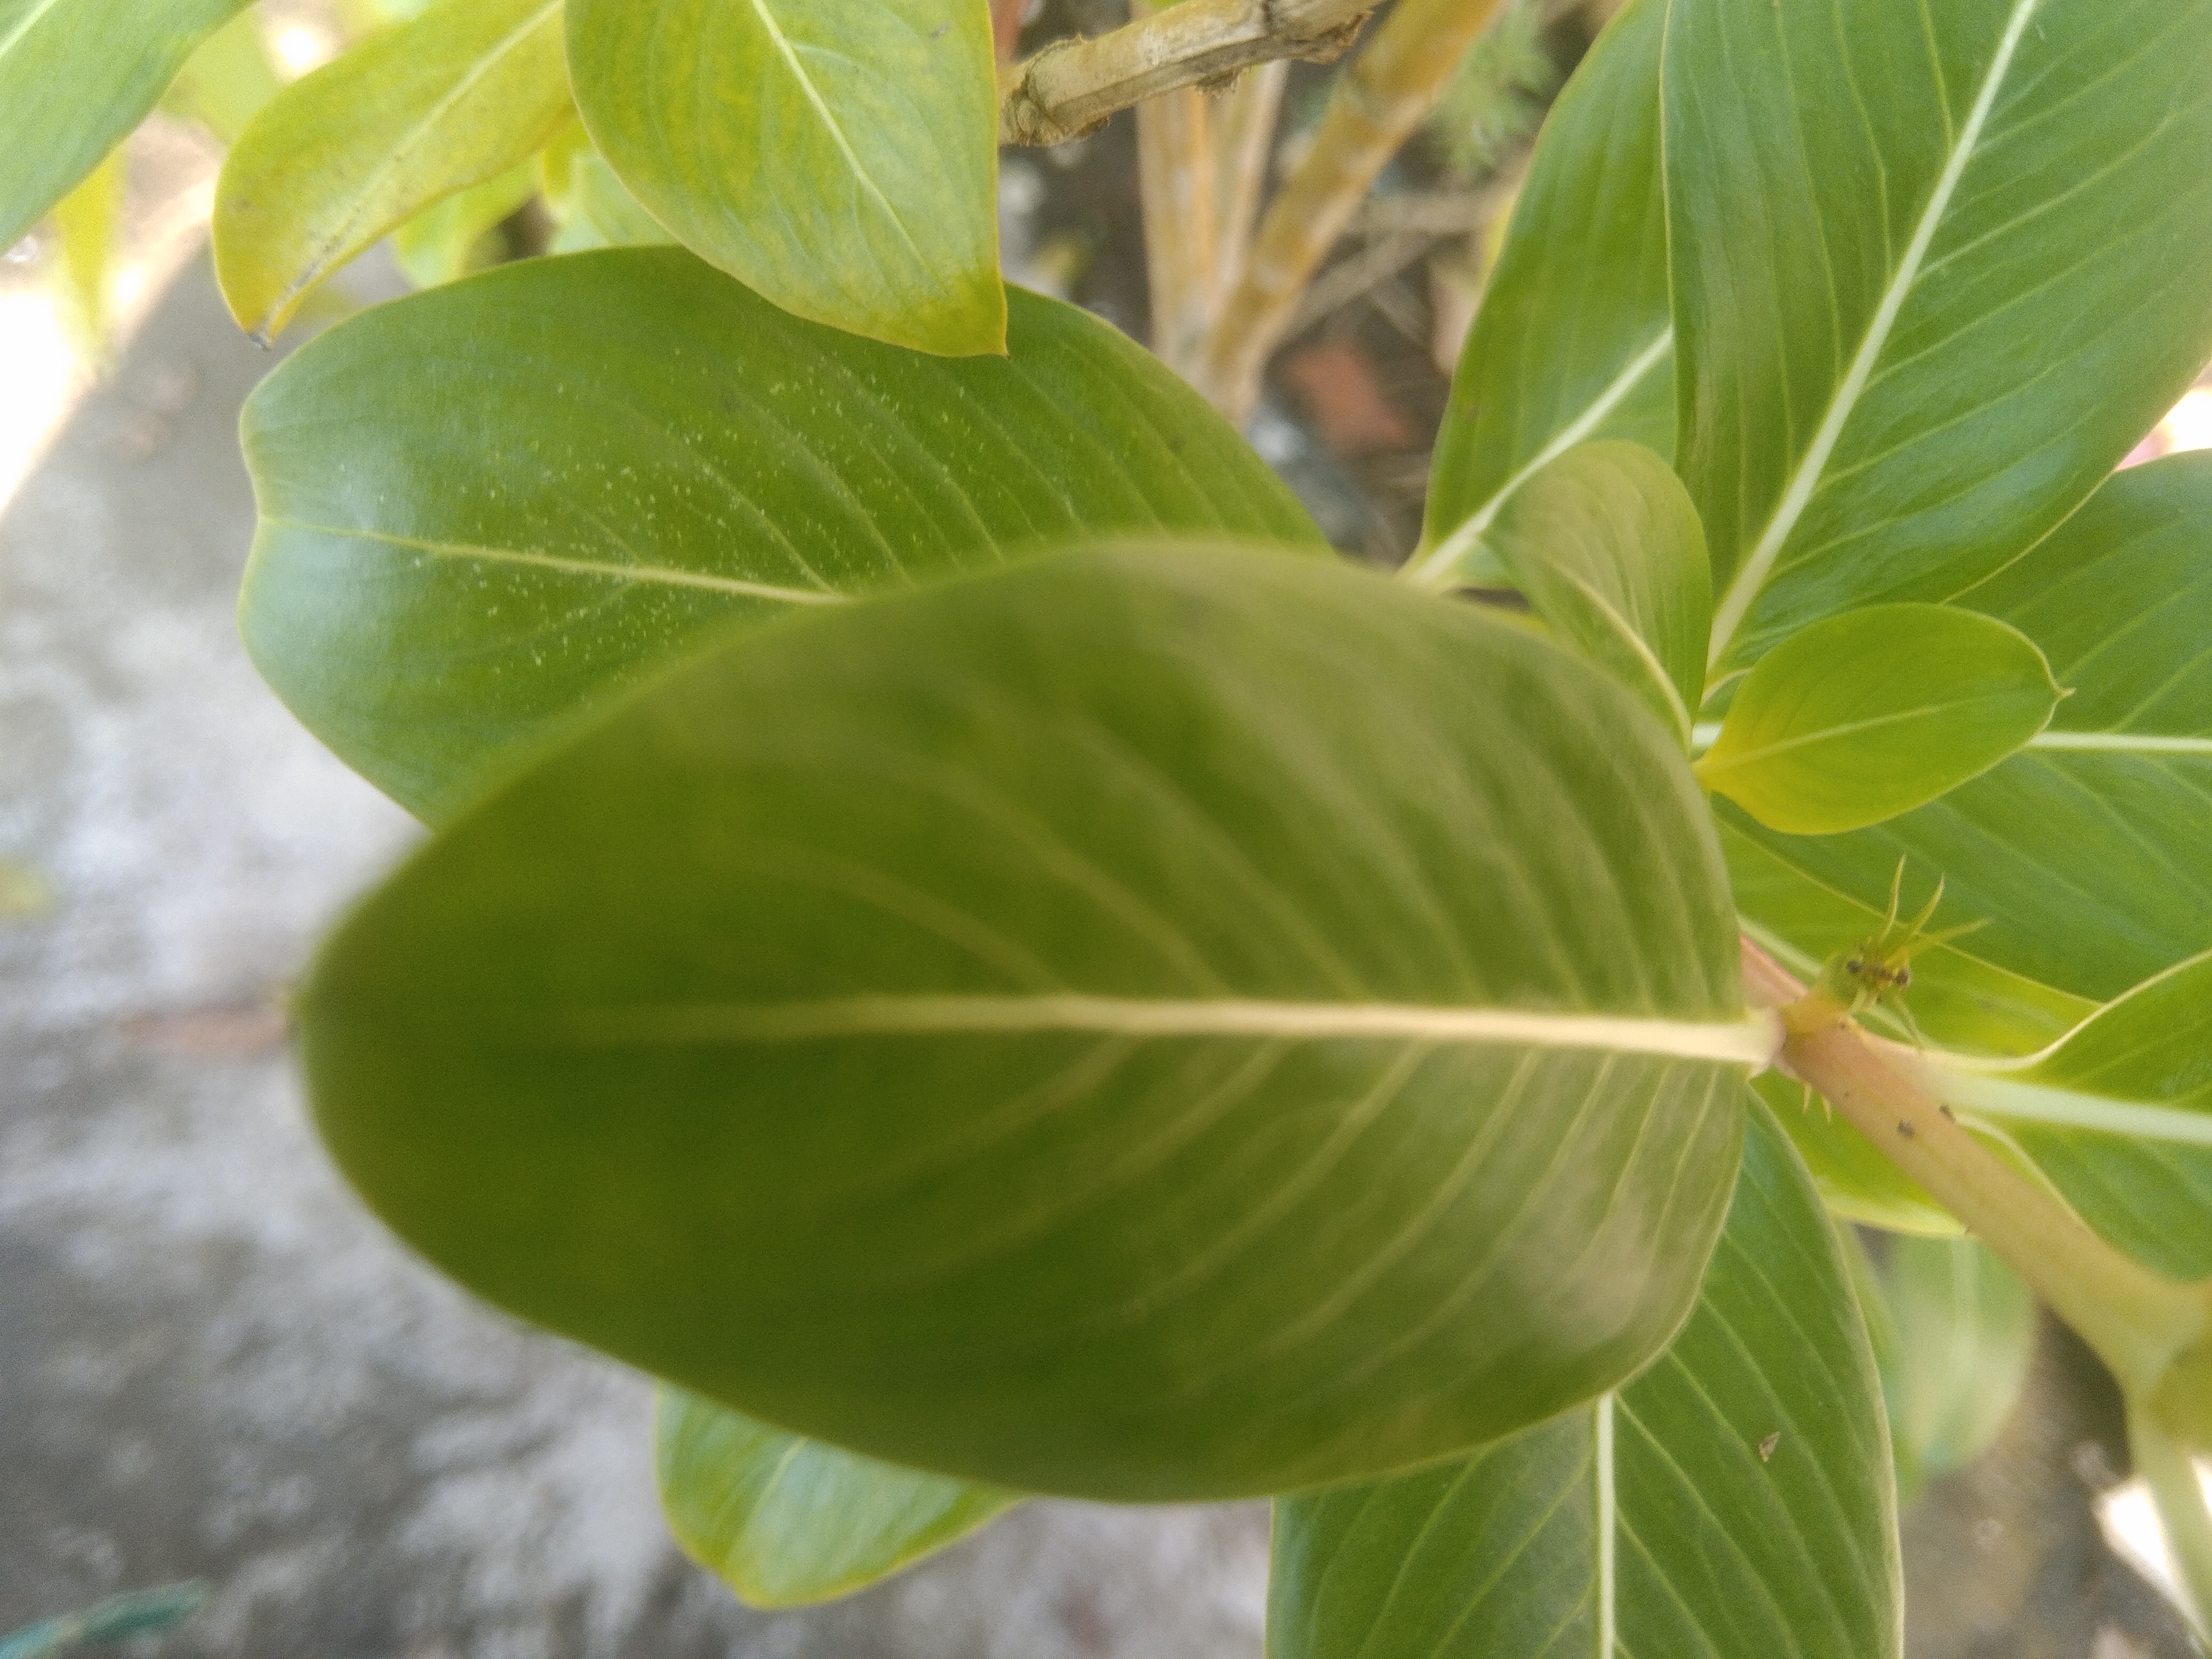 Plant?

rose periwinkle
